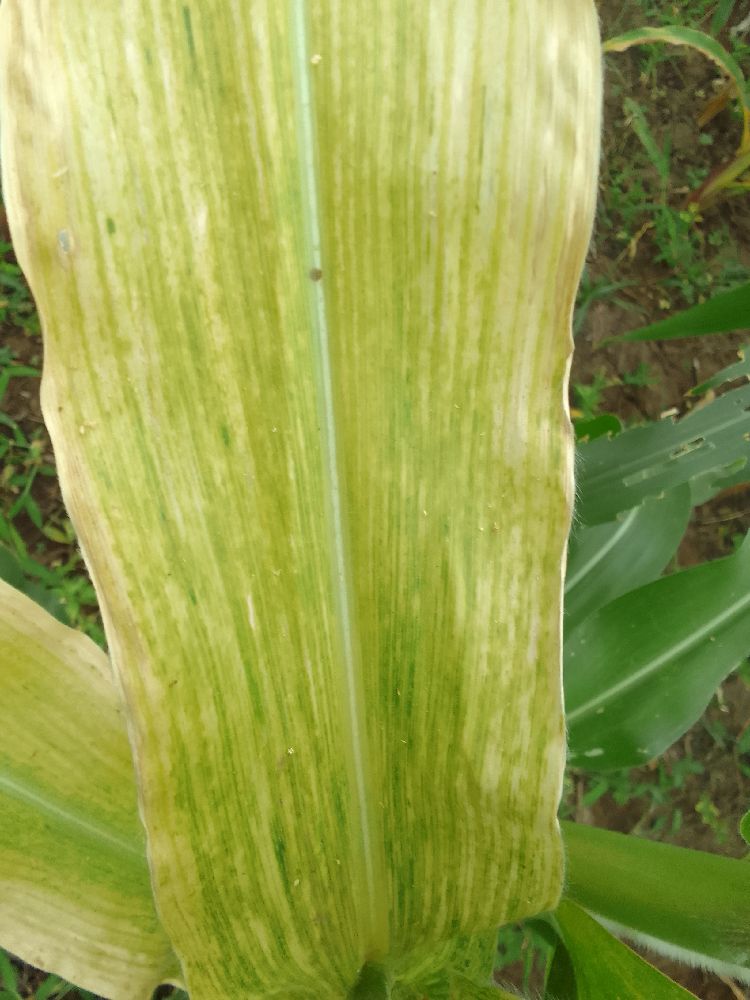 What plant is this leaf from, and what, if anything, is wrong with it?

maize, maize lethal necrosis
